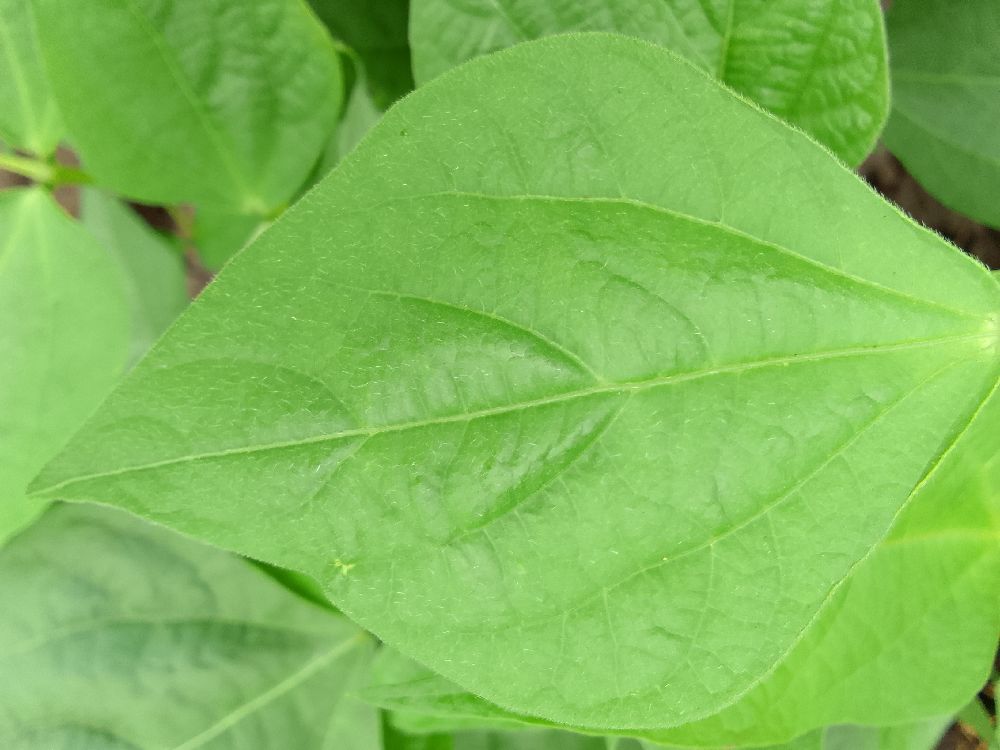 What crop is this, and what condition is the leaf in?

common bean, healthy
